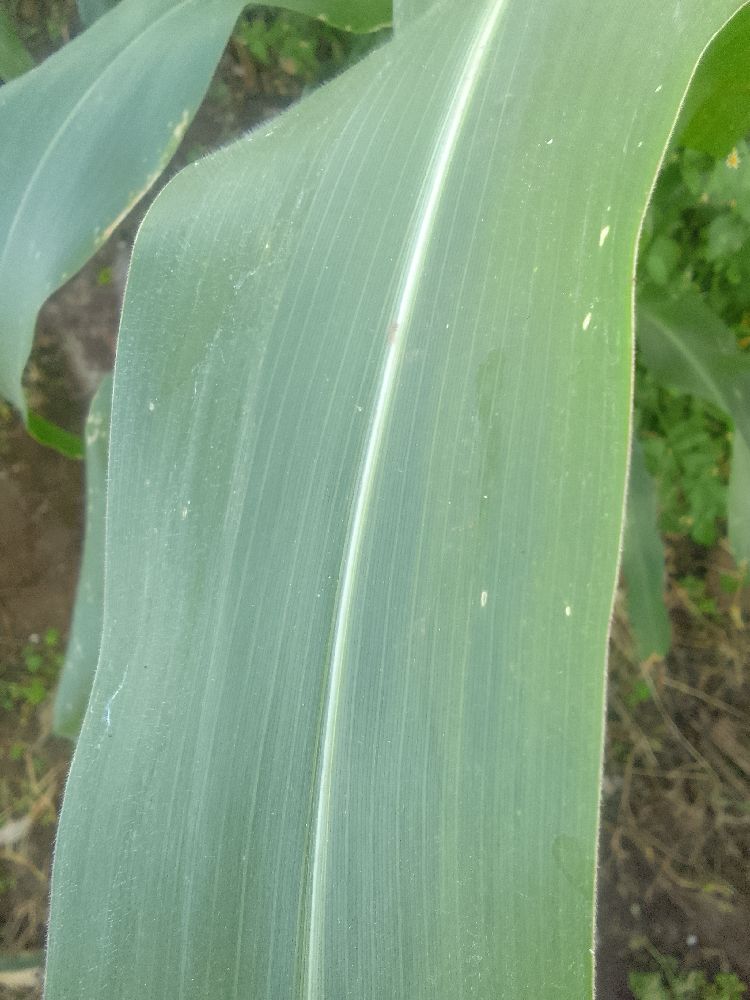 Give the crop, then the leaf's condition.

maize, healthy
